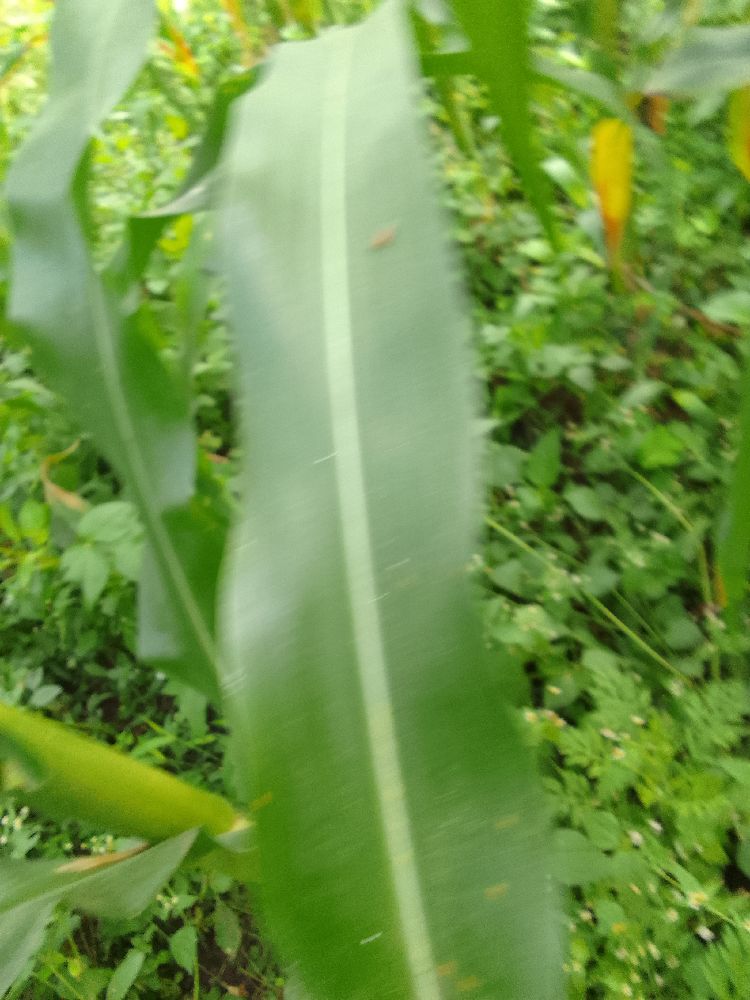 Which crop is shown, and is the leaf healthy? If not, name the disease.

maize, healthy
